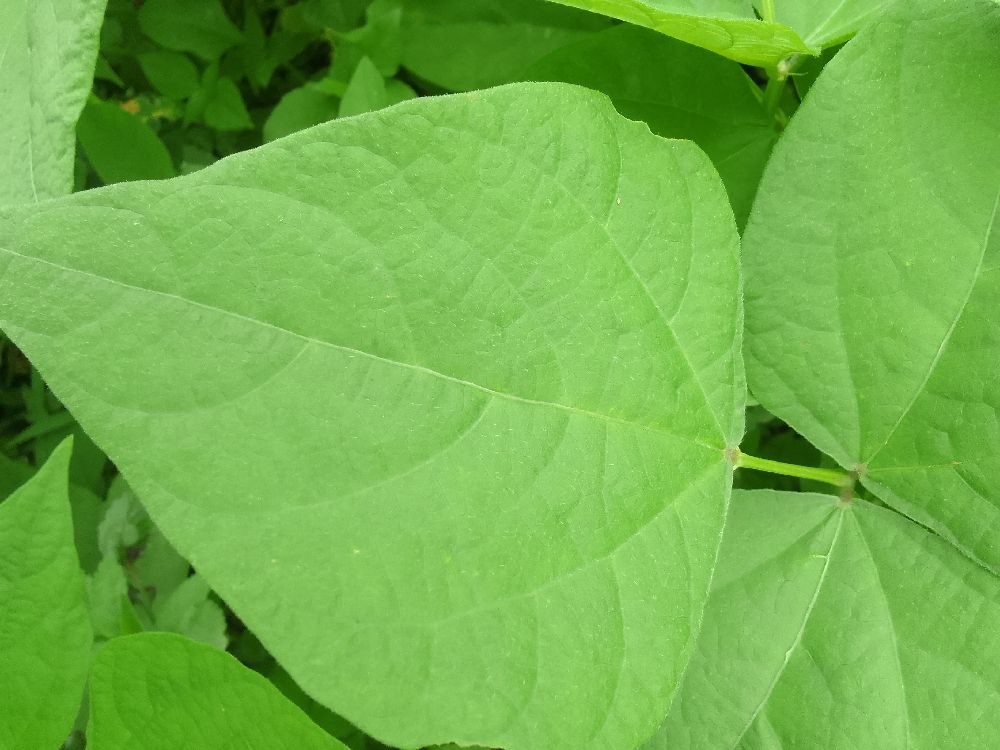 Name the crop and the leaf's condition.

common bean, healthy
